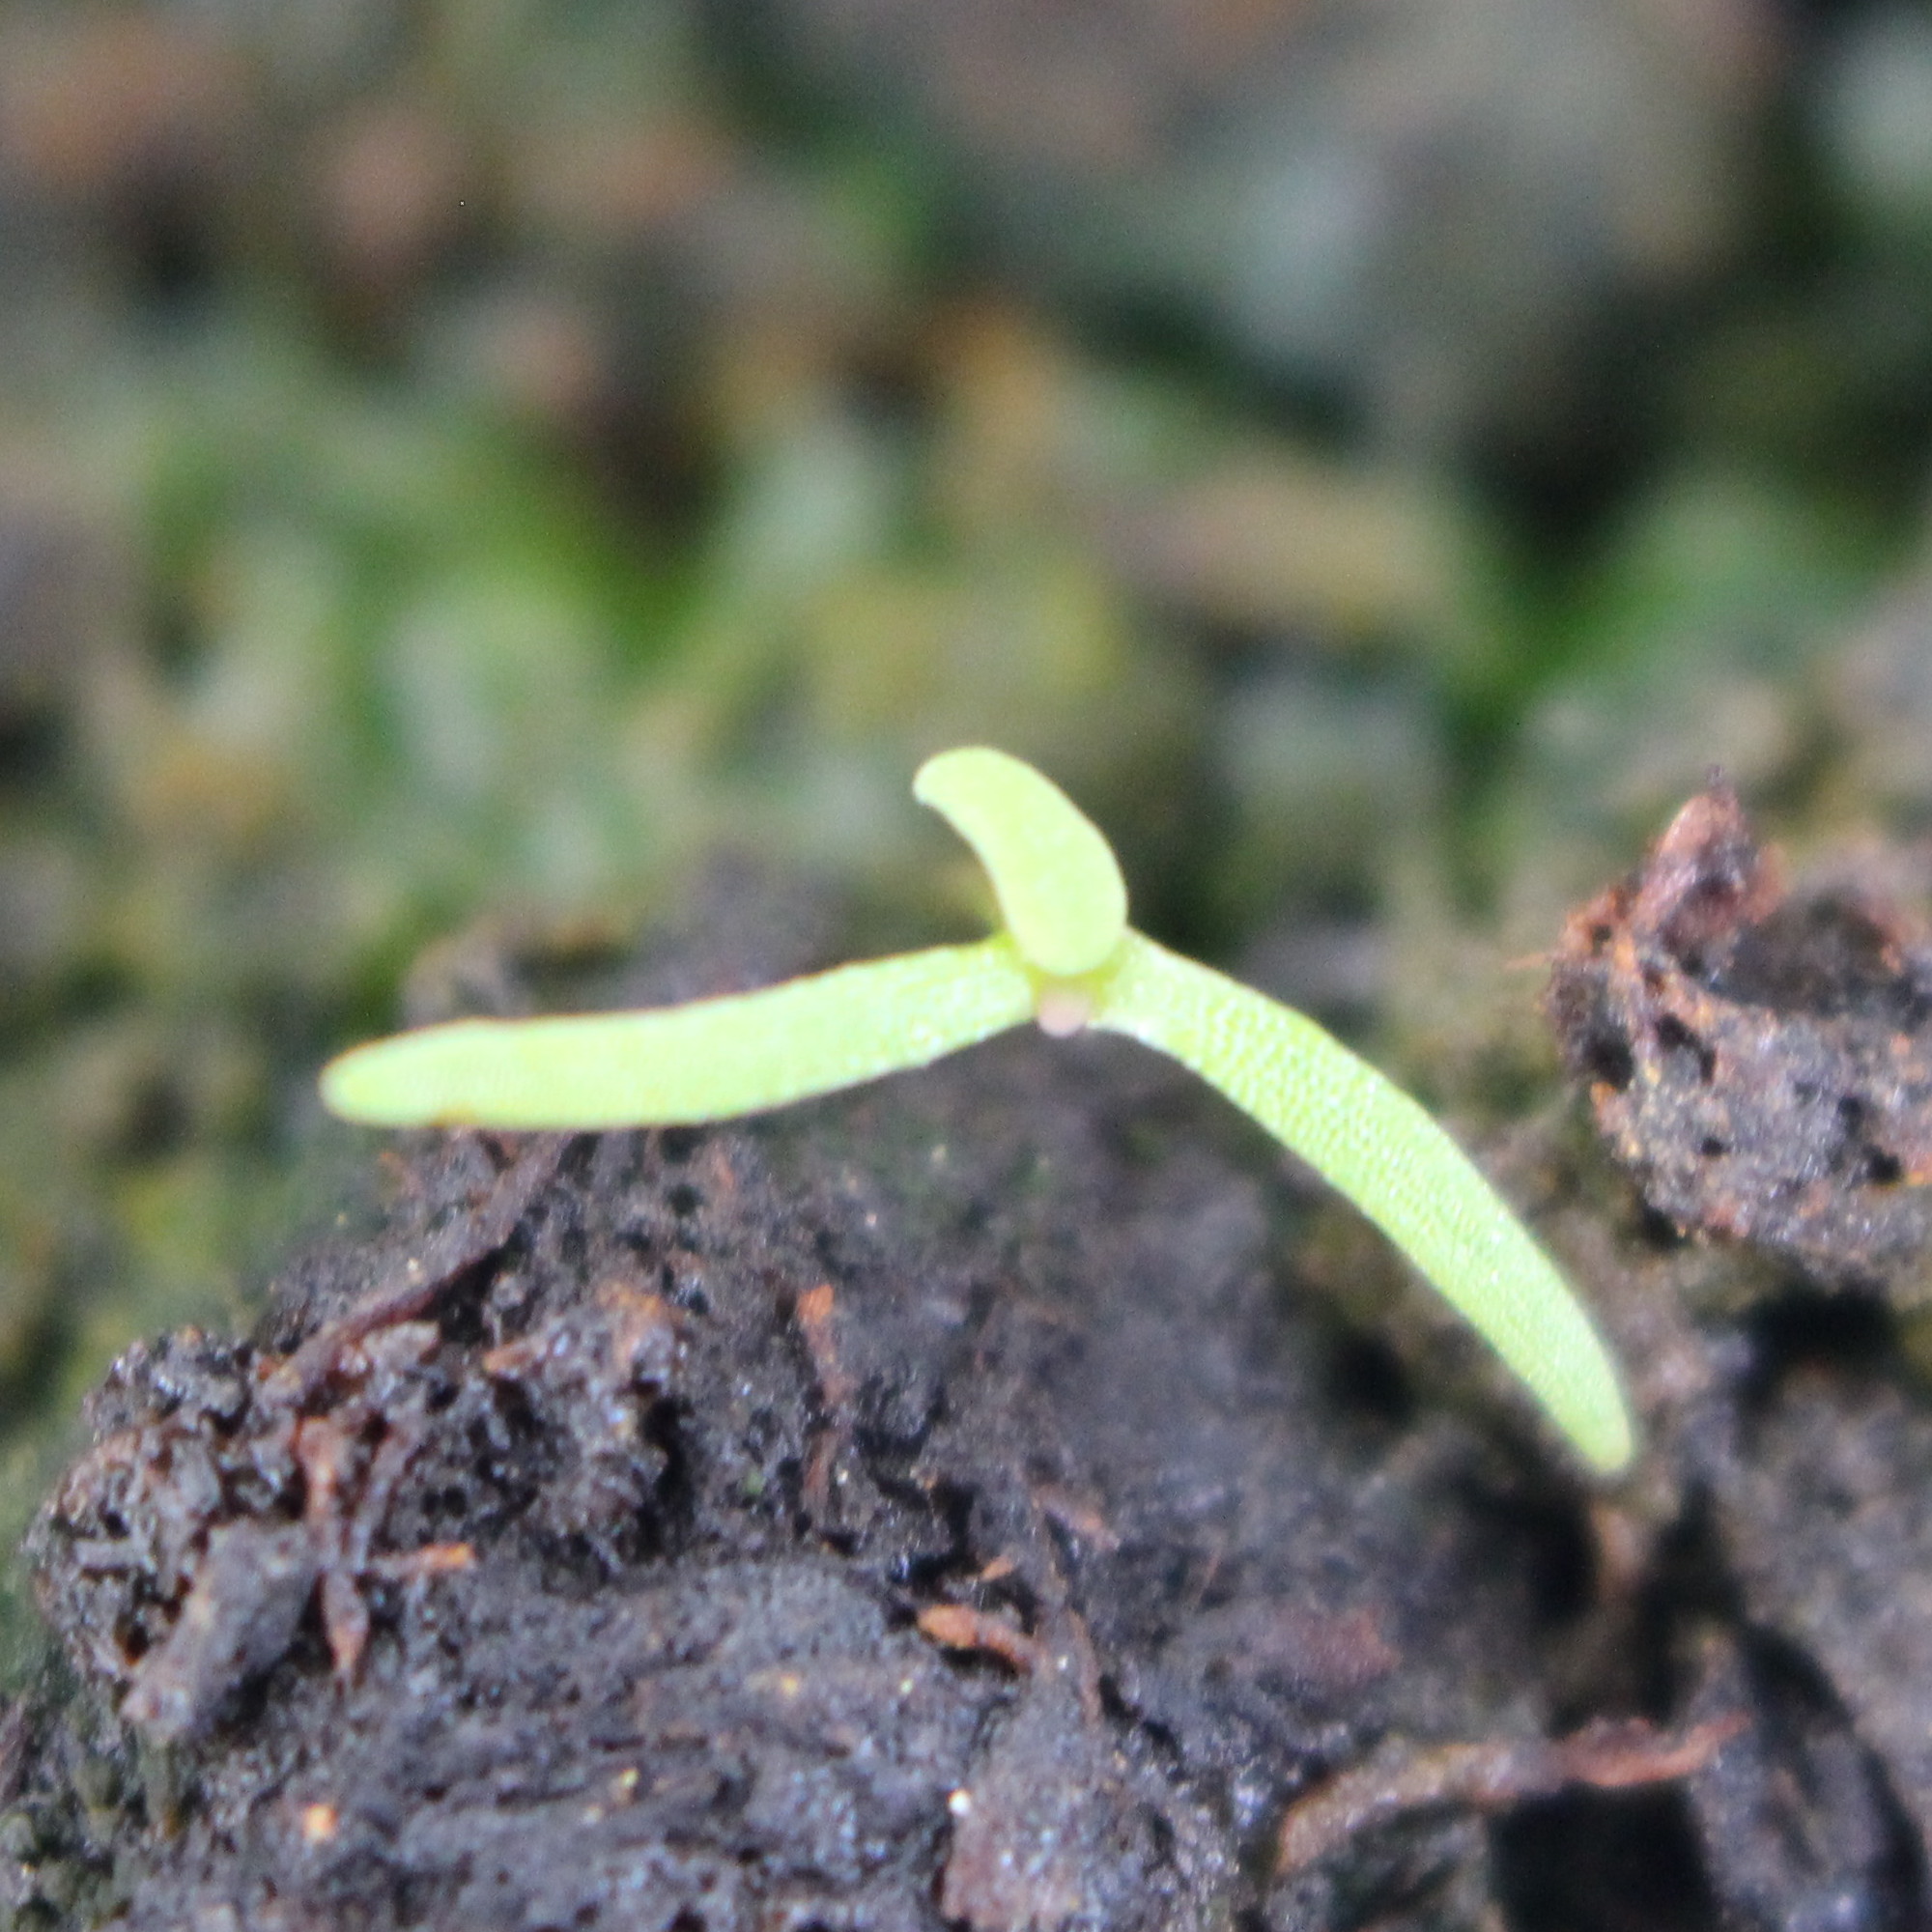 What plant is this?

Papaver rhoeas
